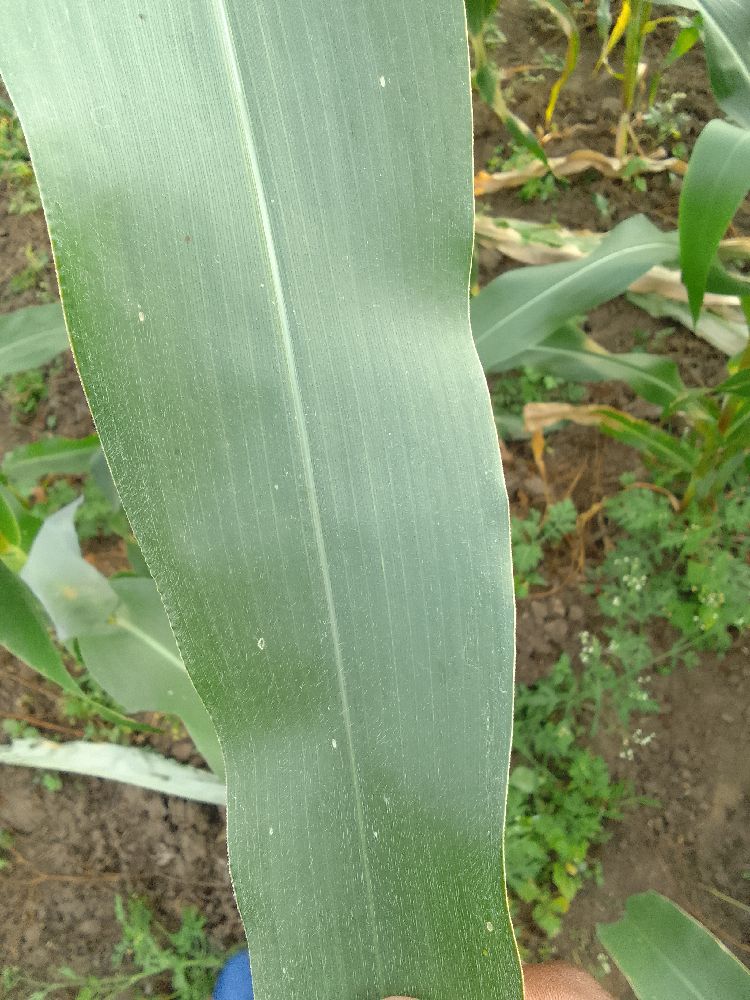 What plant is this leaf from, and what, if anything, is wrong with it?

maize, healthy
